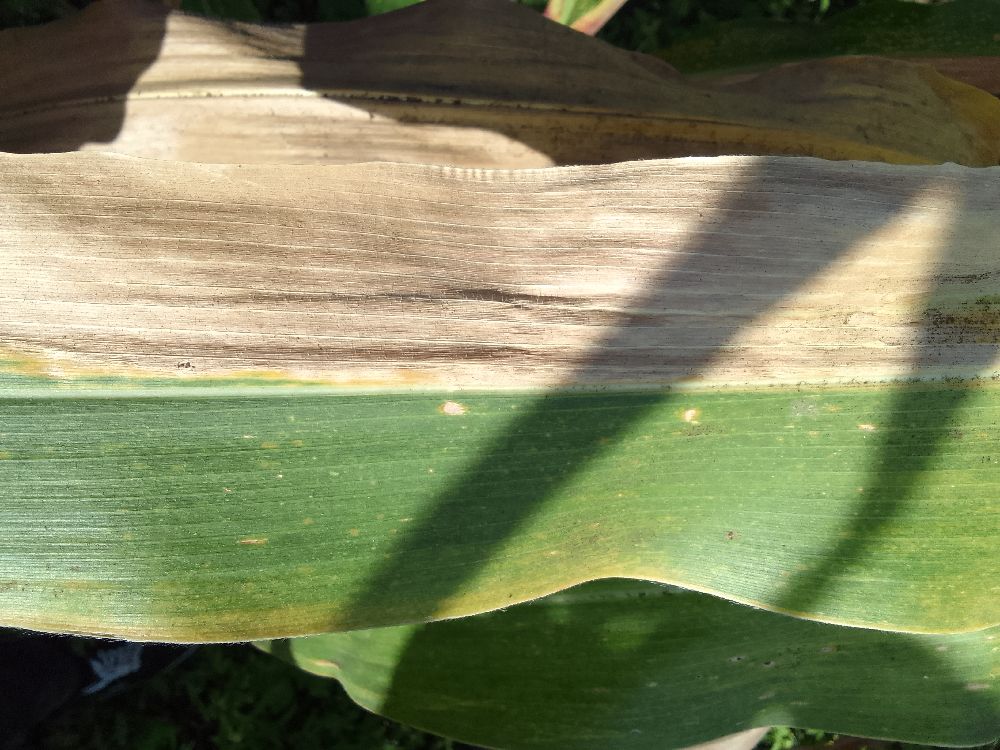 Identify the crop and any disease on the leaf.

maize, maize lethal necrosis
